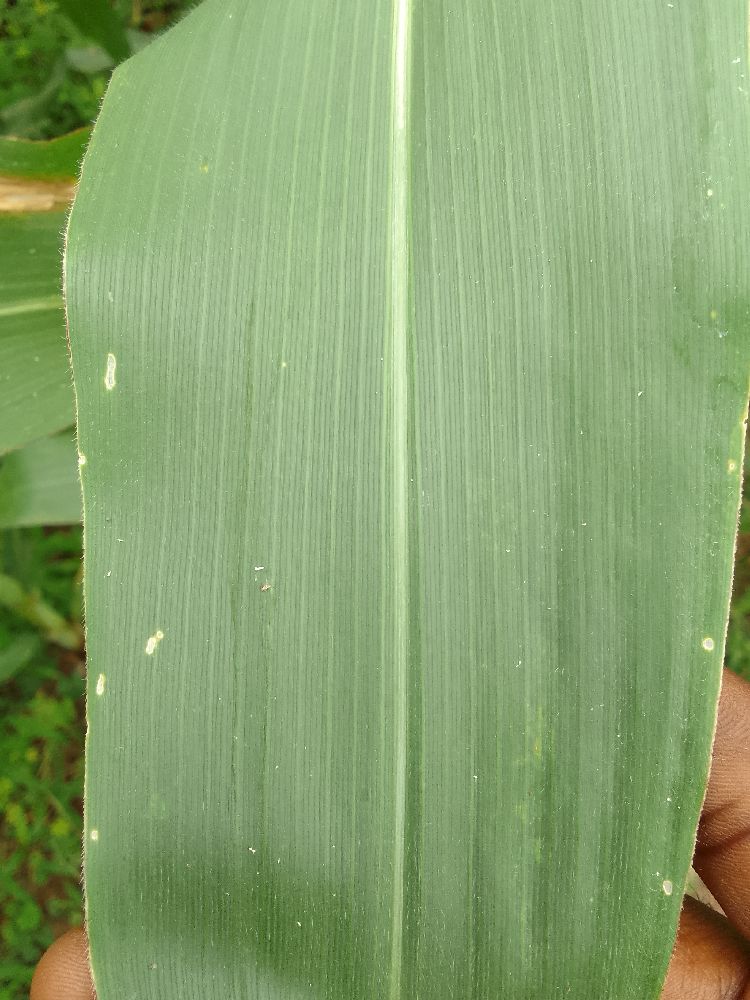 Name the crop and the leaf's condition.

maize, healthy
